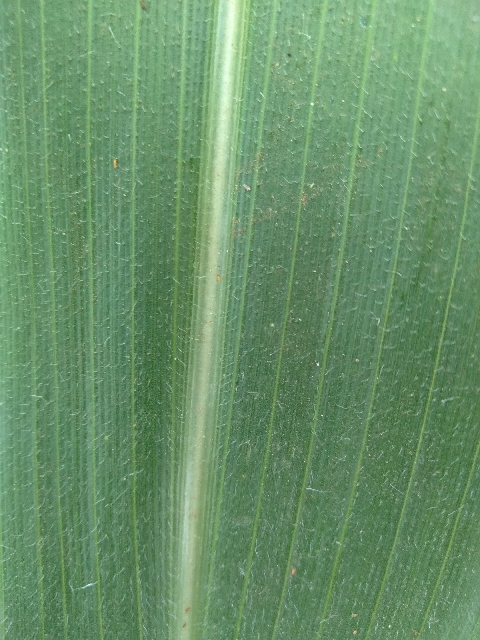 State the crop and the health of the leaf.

maize, healthy
